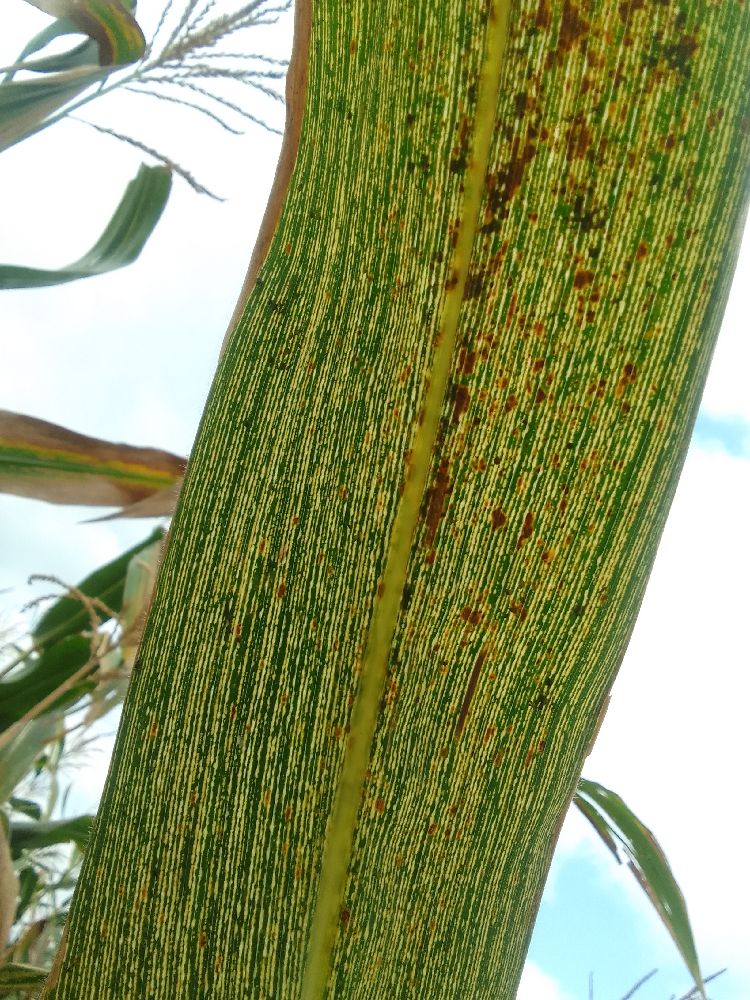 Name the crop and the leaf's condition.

maize, maize streak virus
